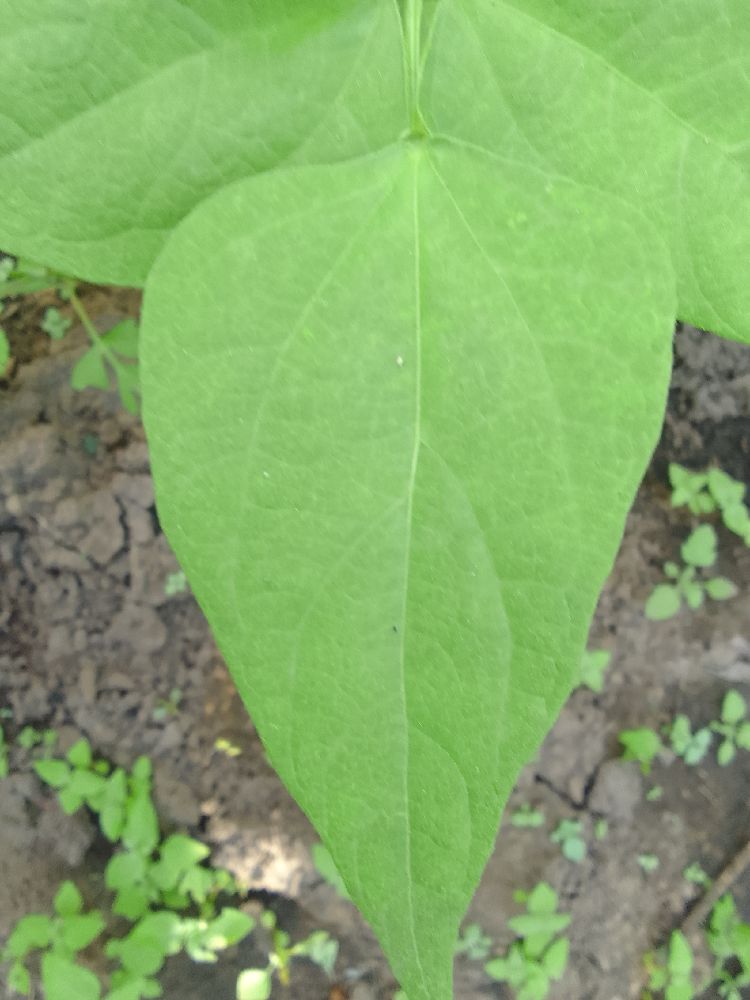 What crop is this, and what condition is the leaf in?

common bean, healthy
